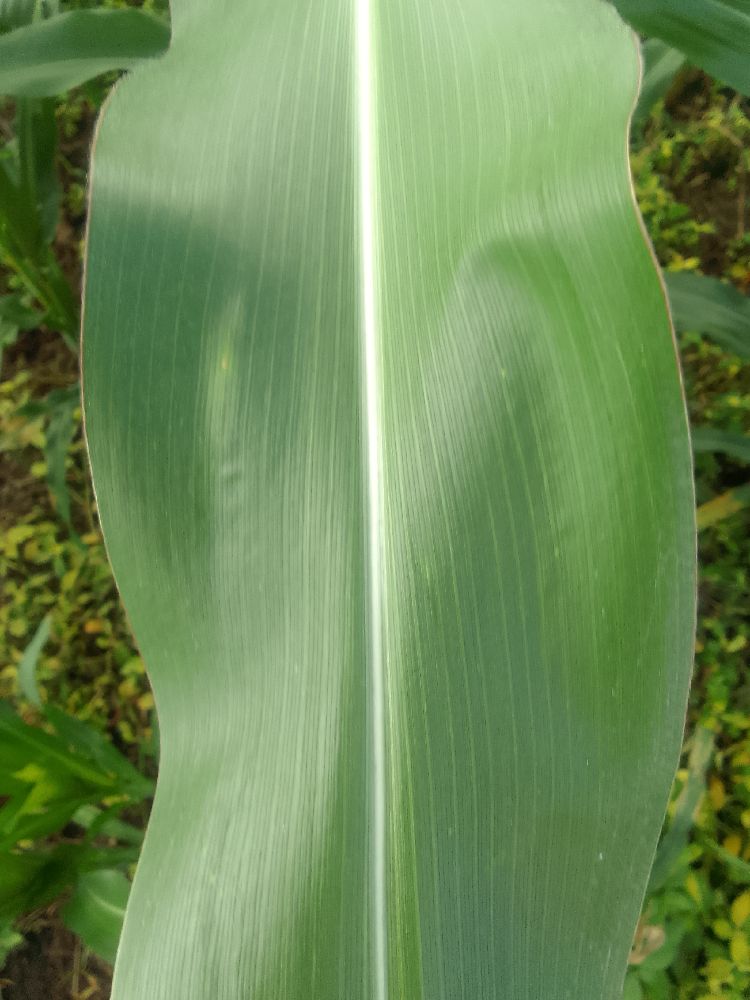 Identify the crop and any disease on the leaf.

maize, healthy
